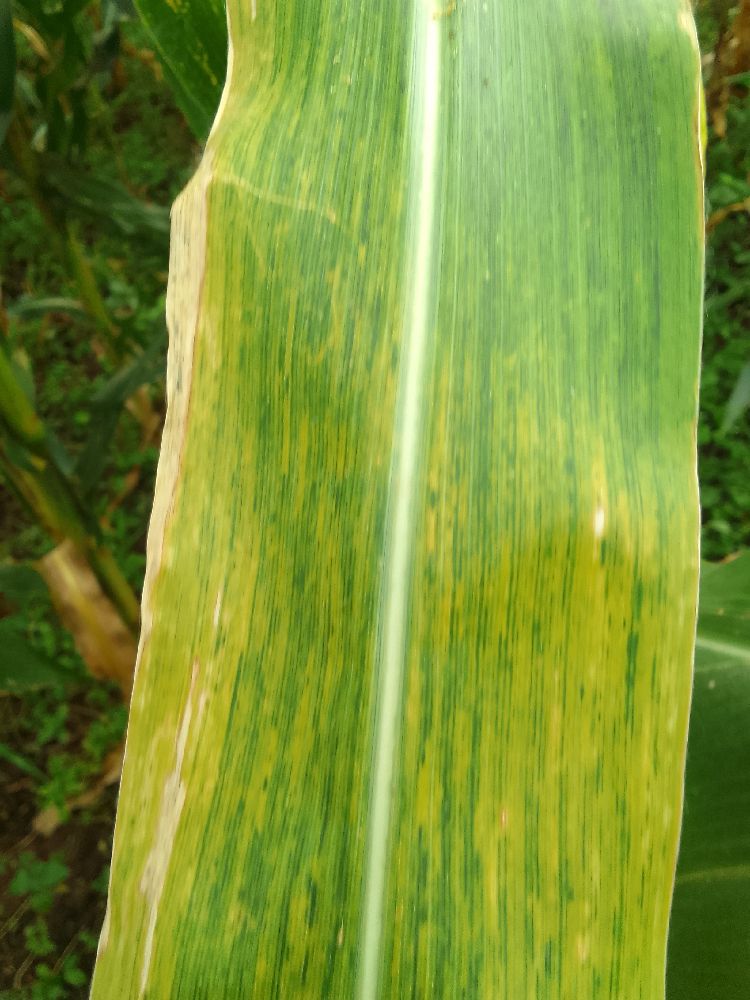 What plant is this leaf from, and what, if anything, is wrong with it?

maize, maize lethal necrosis
